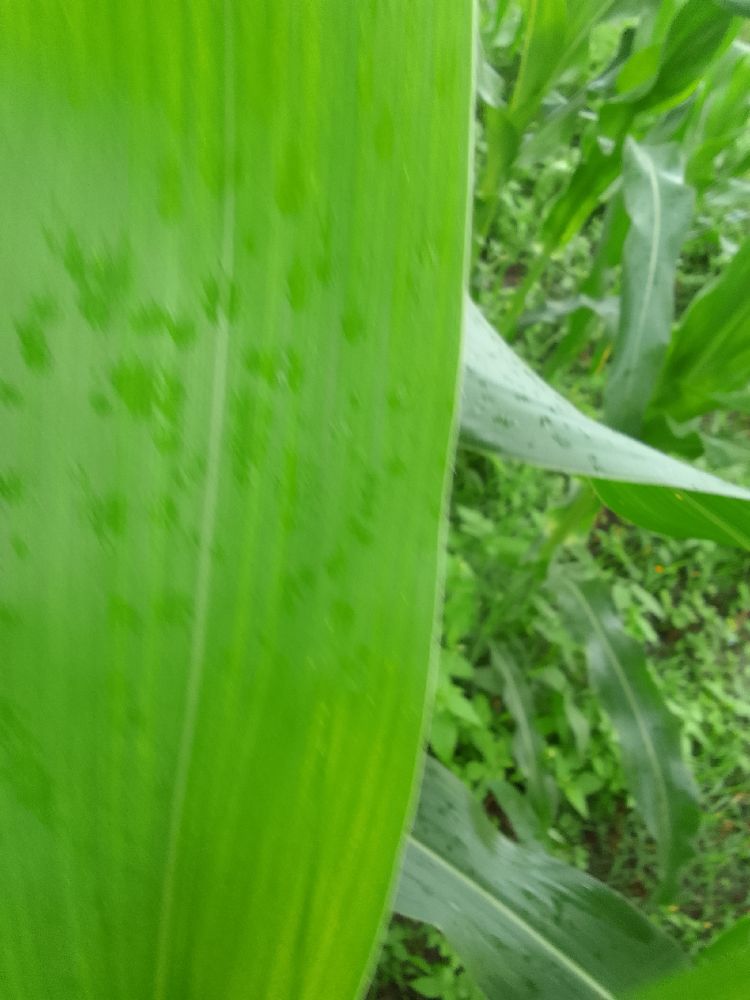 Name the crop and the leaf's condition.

maize, healthy
